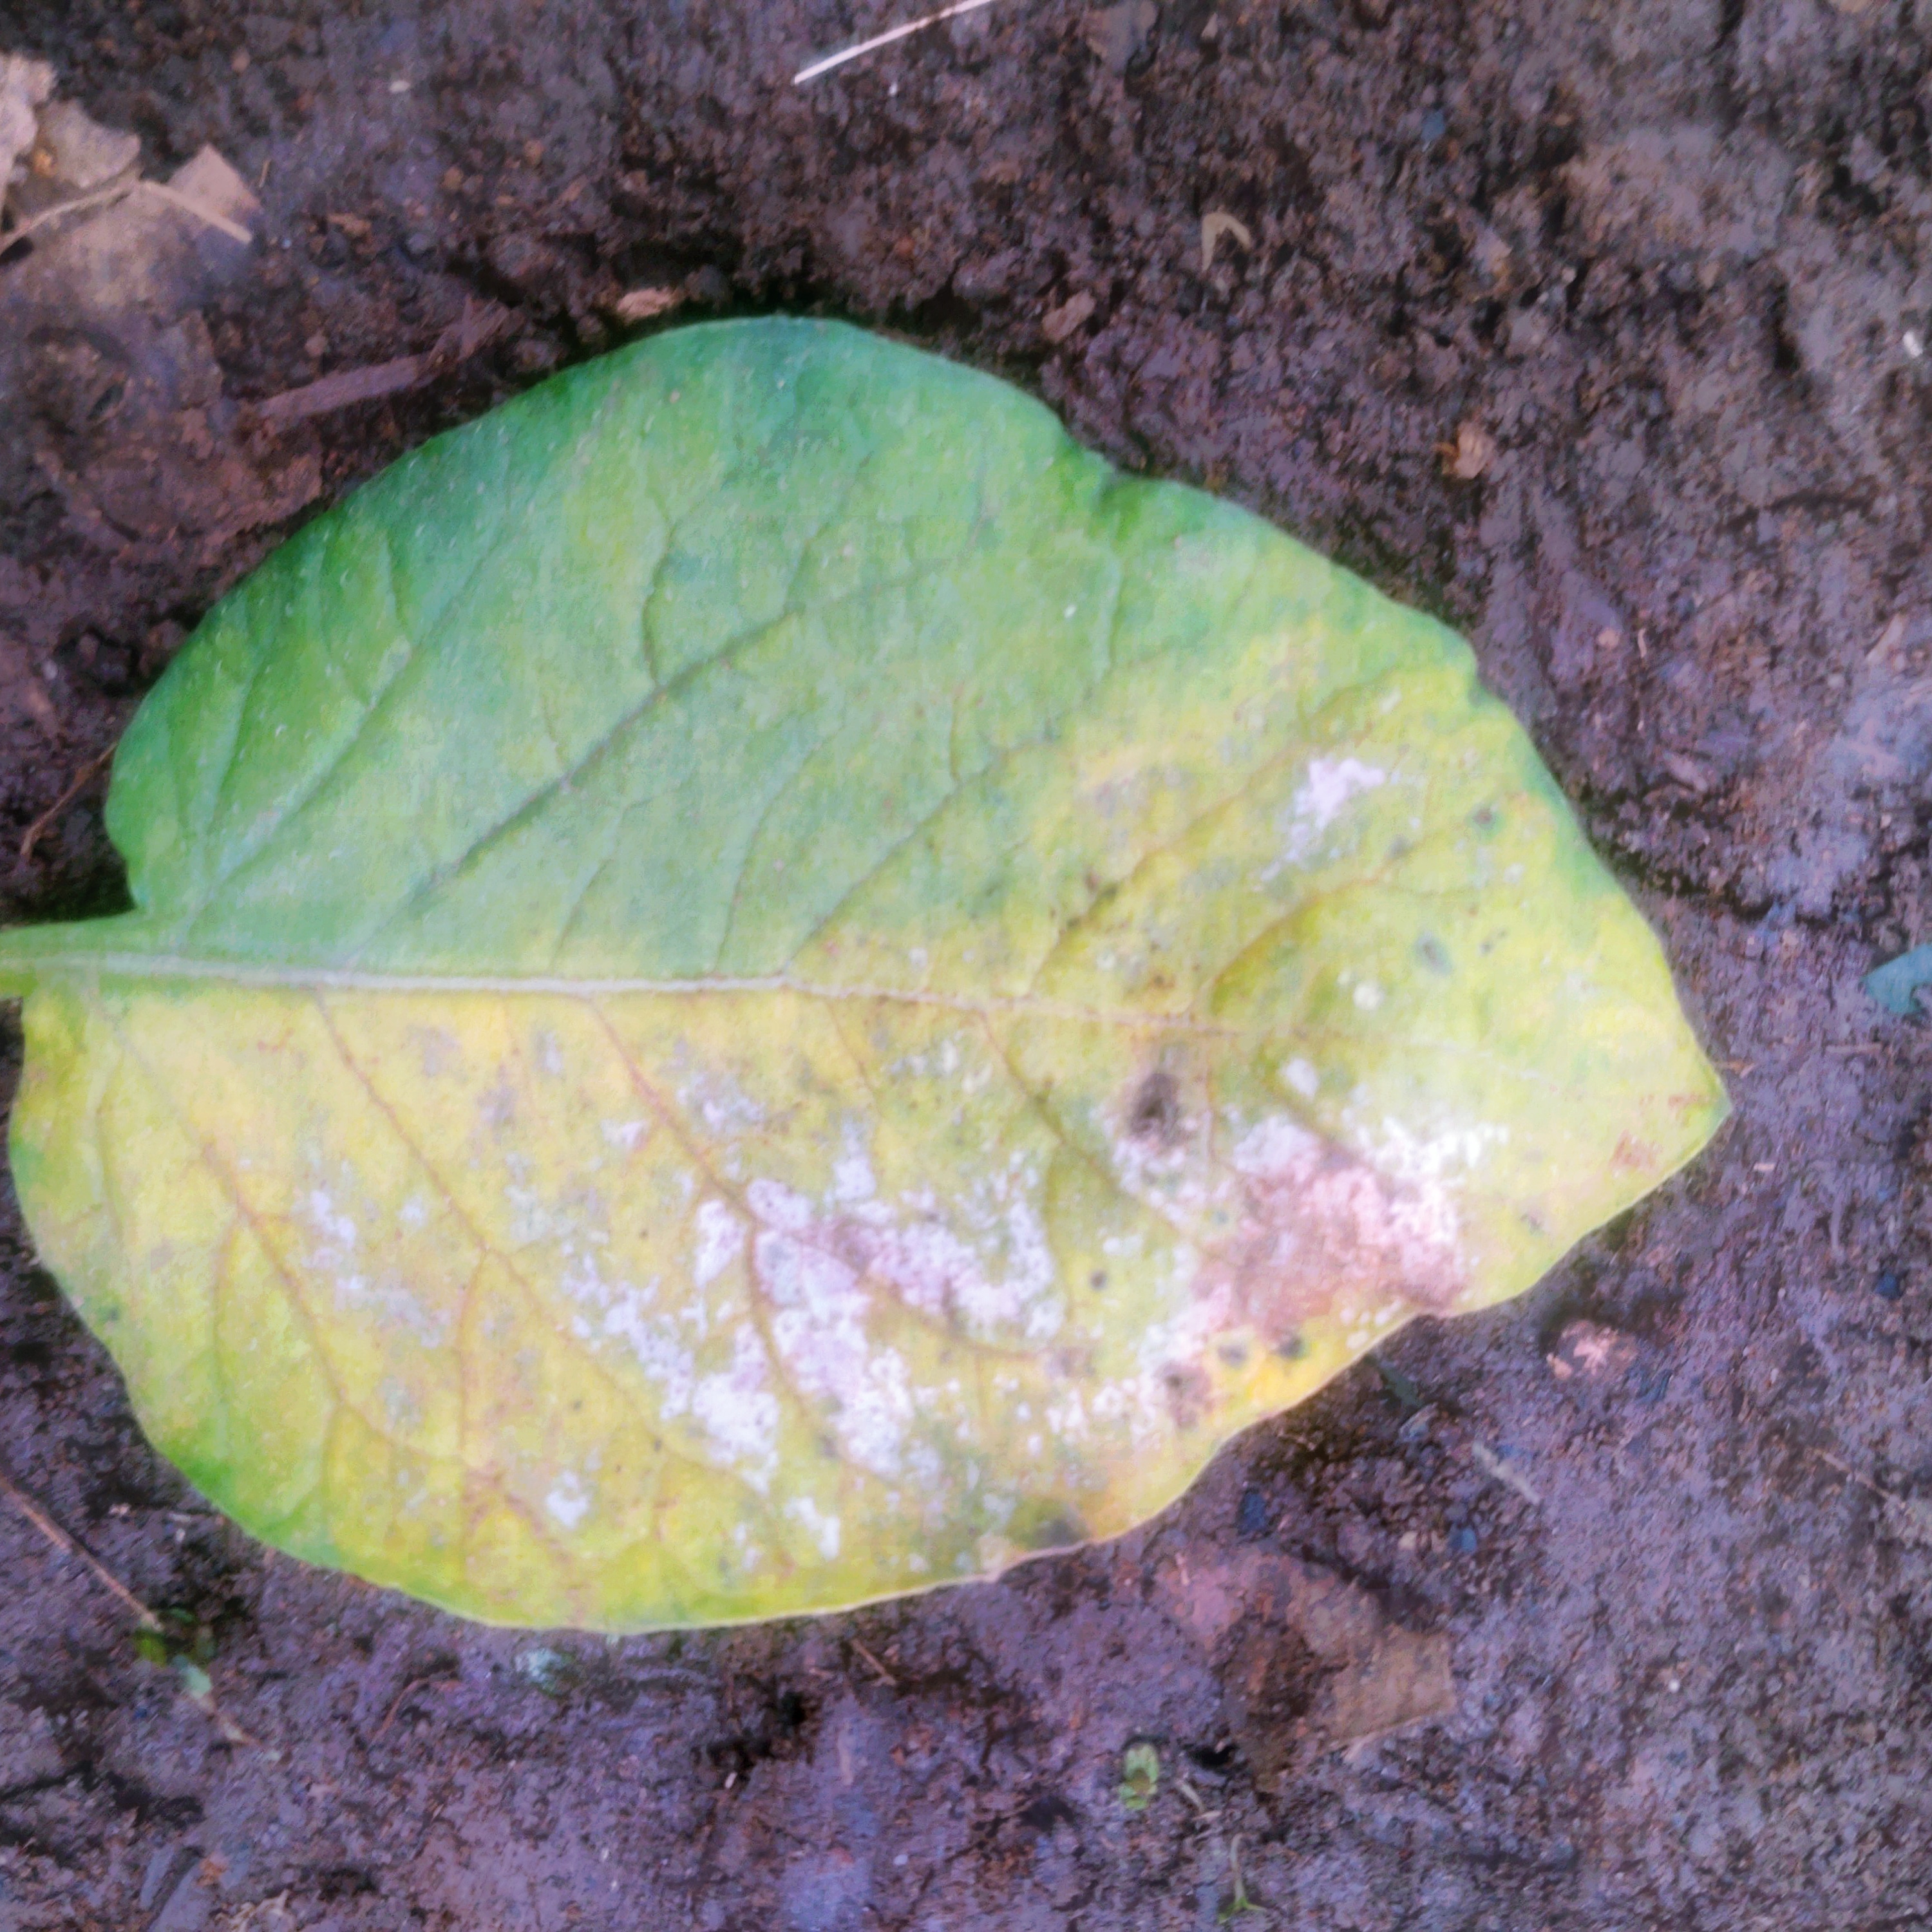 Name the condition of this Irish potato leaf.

late blight
